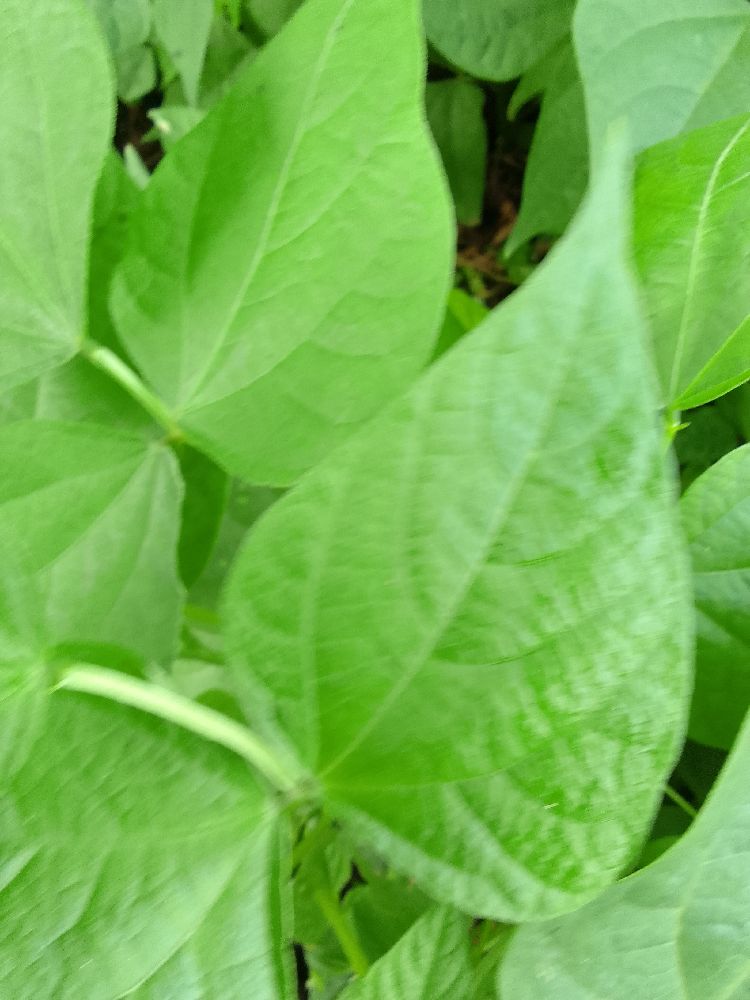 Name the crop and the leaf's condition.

common bean, healthy
